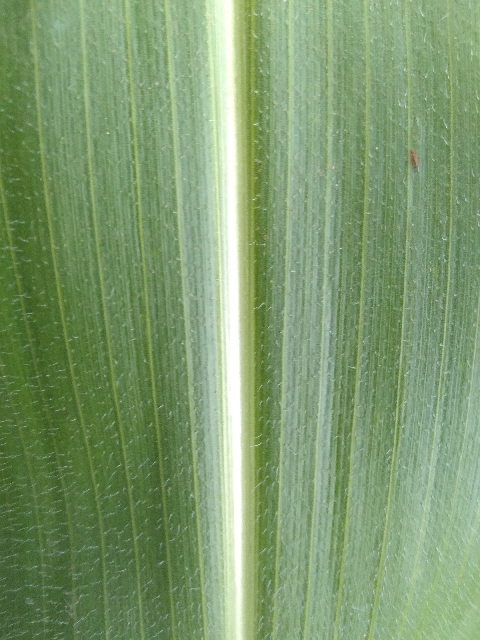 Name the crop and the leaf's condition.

maize, healthy
